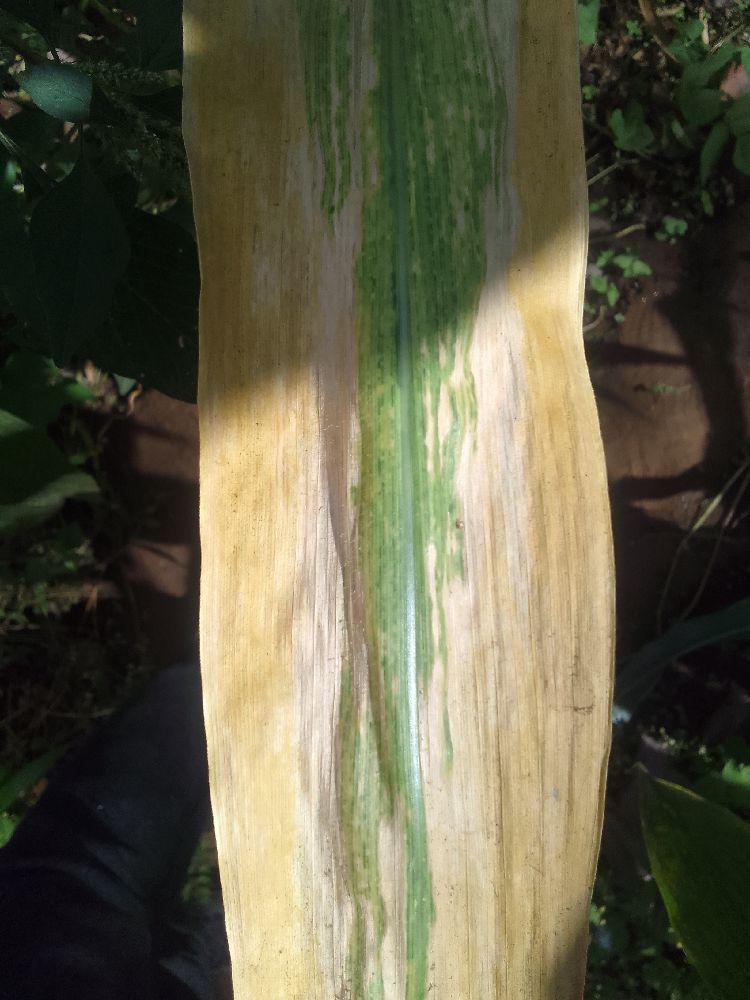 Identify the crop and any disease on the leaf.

maize, maize lethal necrosis
